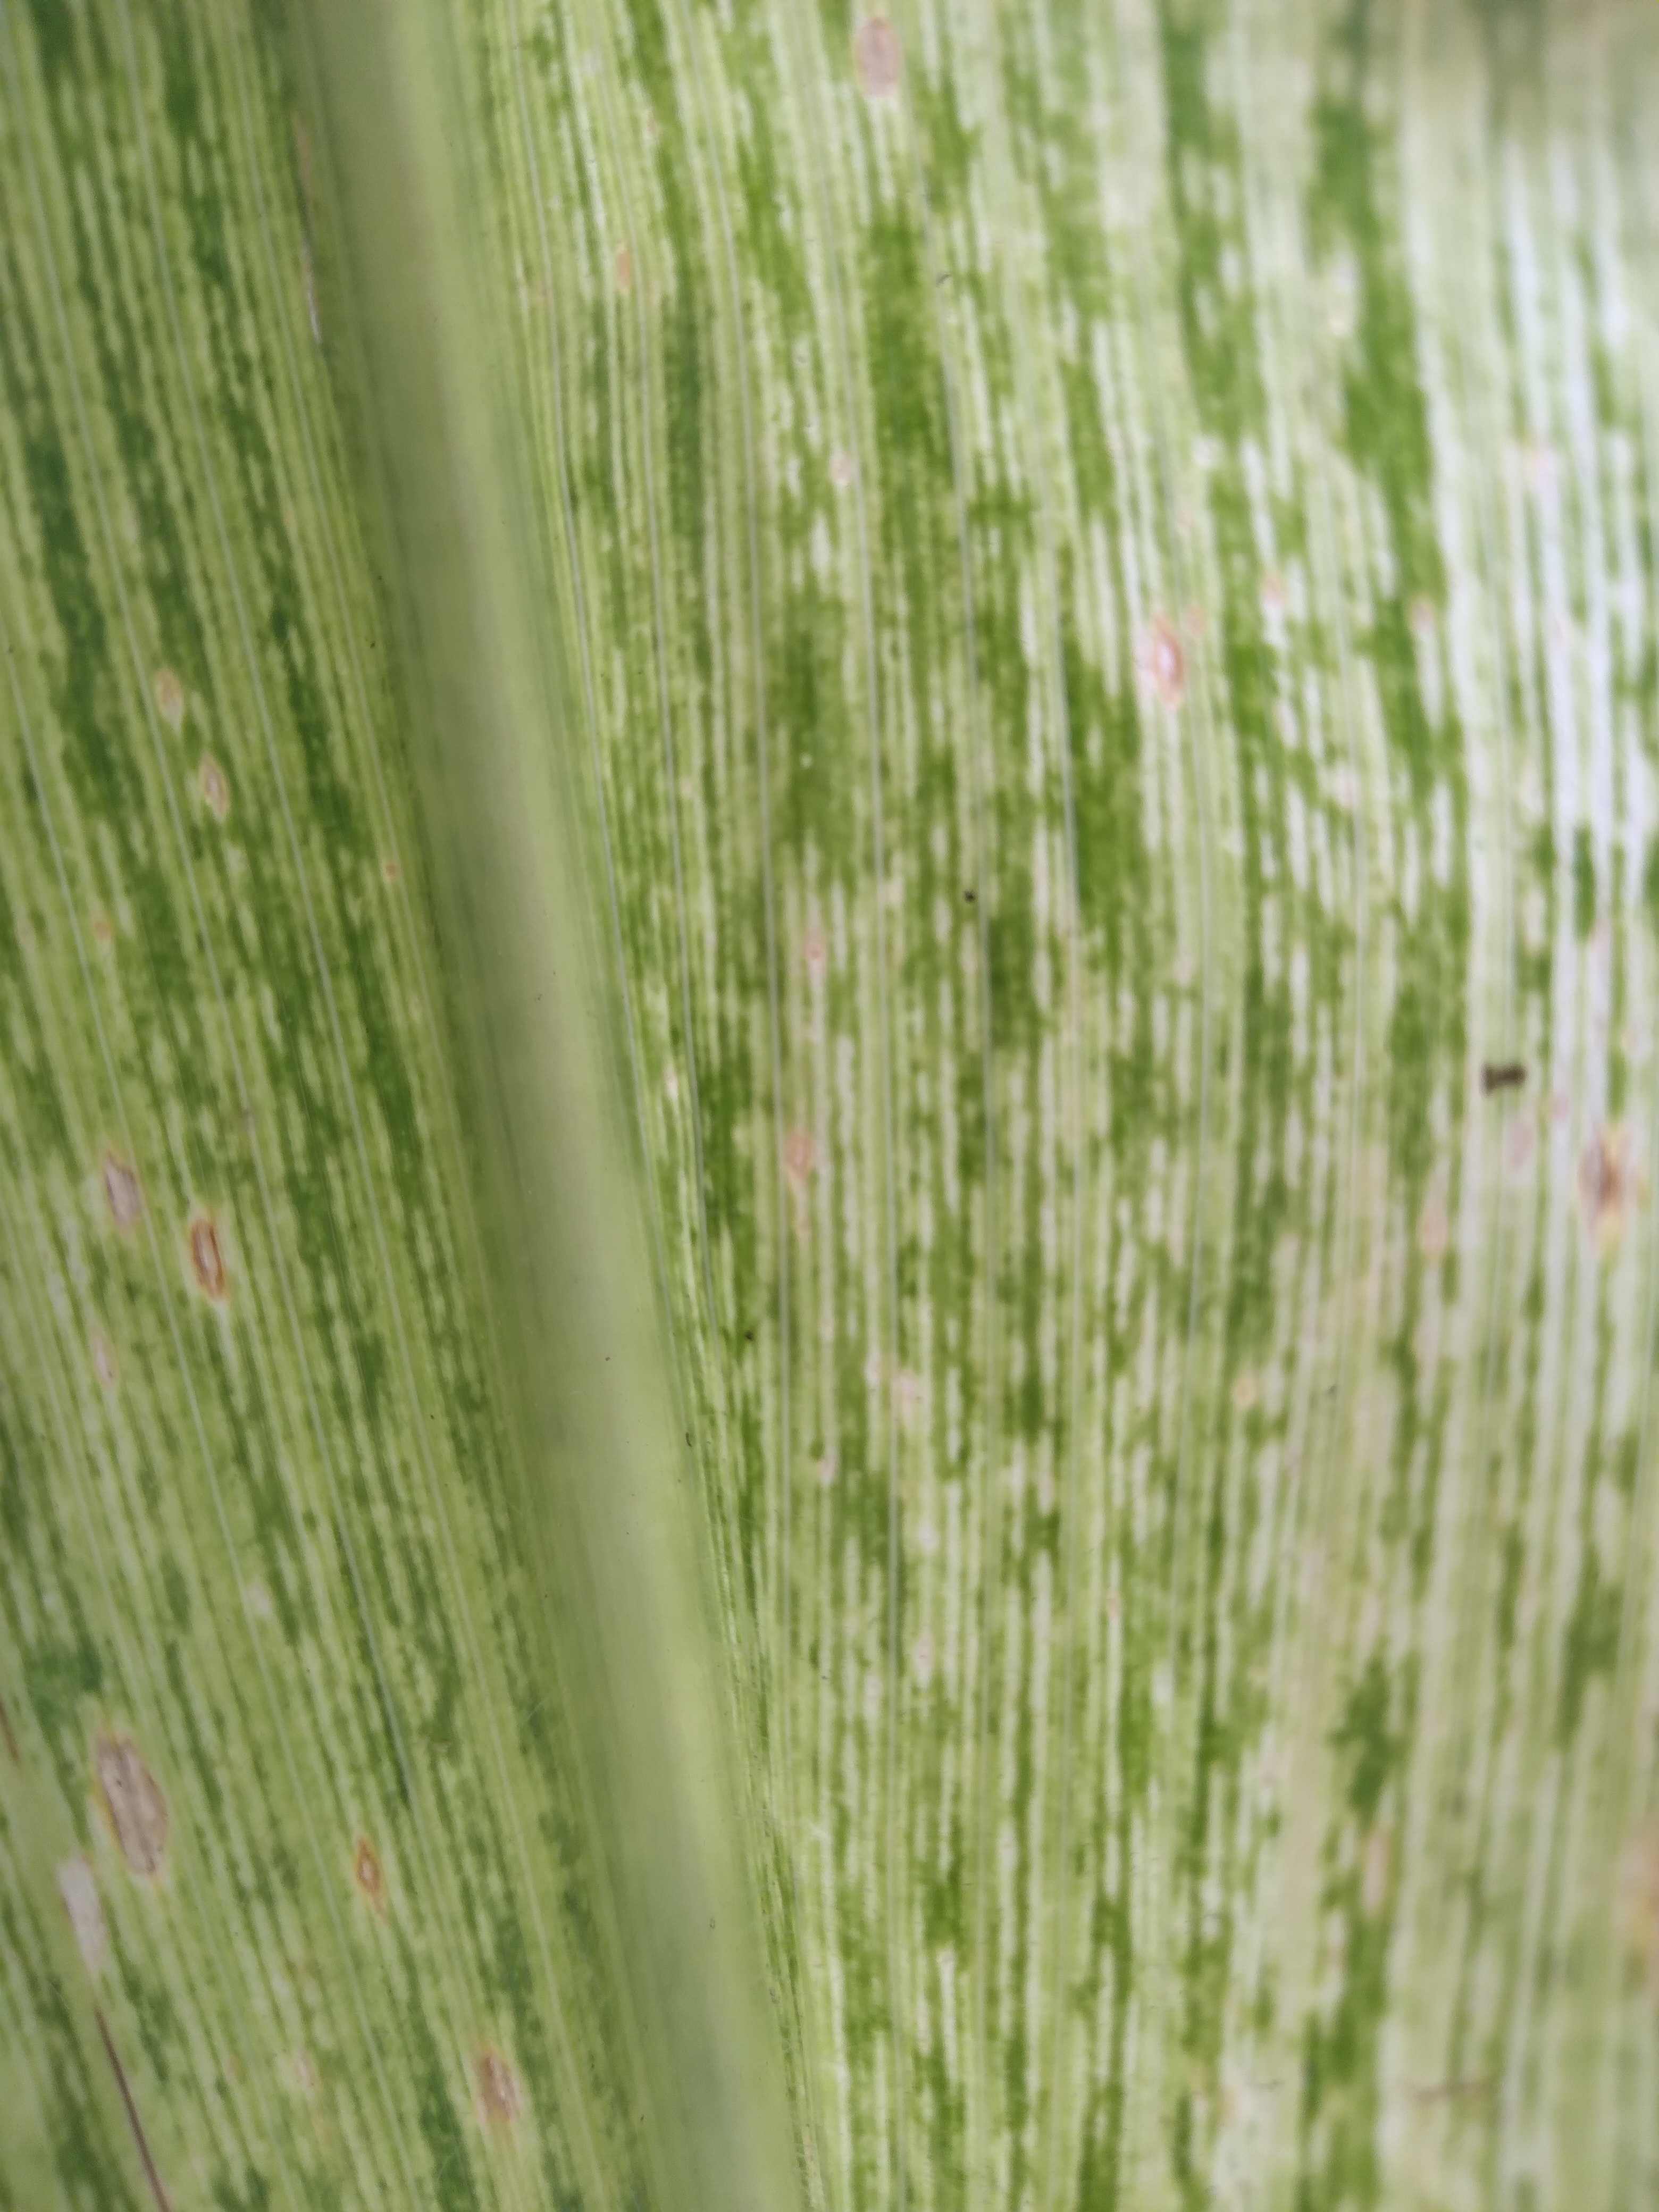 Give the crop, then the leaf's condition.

maize, maize streak virus
